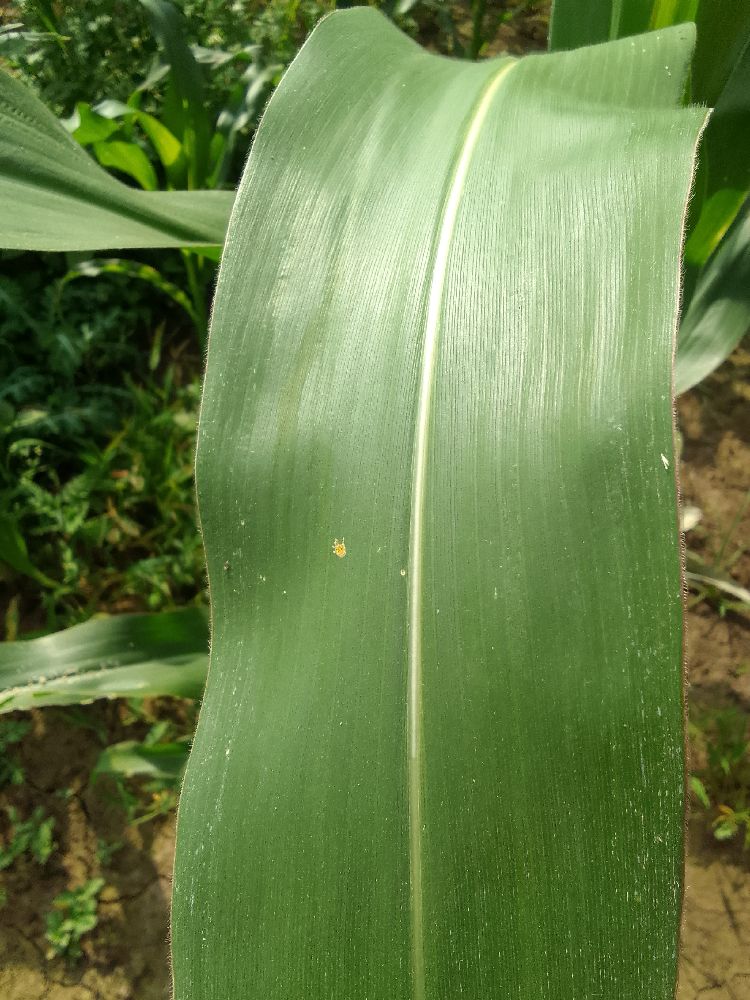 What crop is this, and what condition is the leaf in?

maize, healthy
